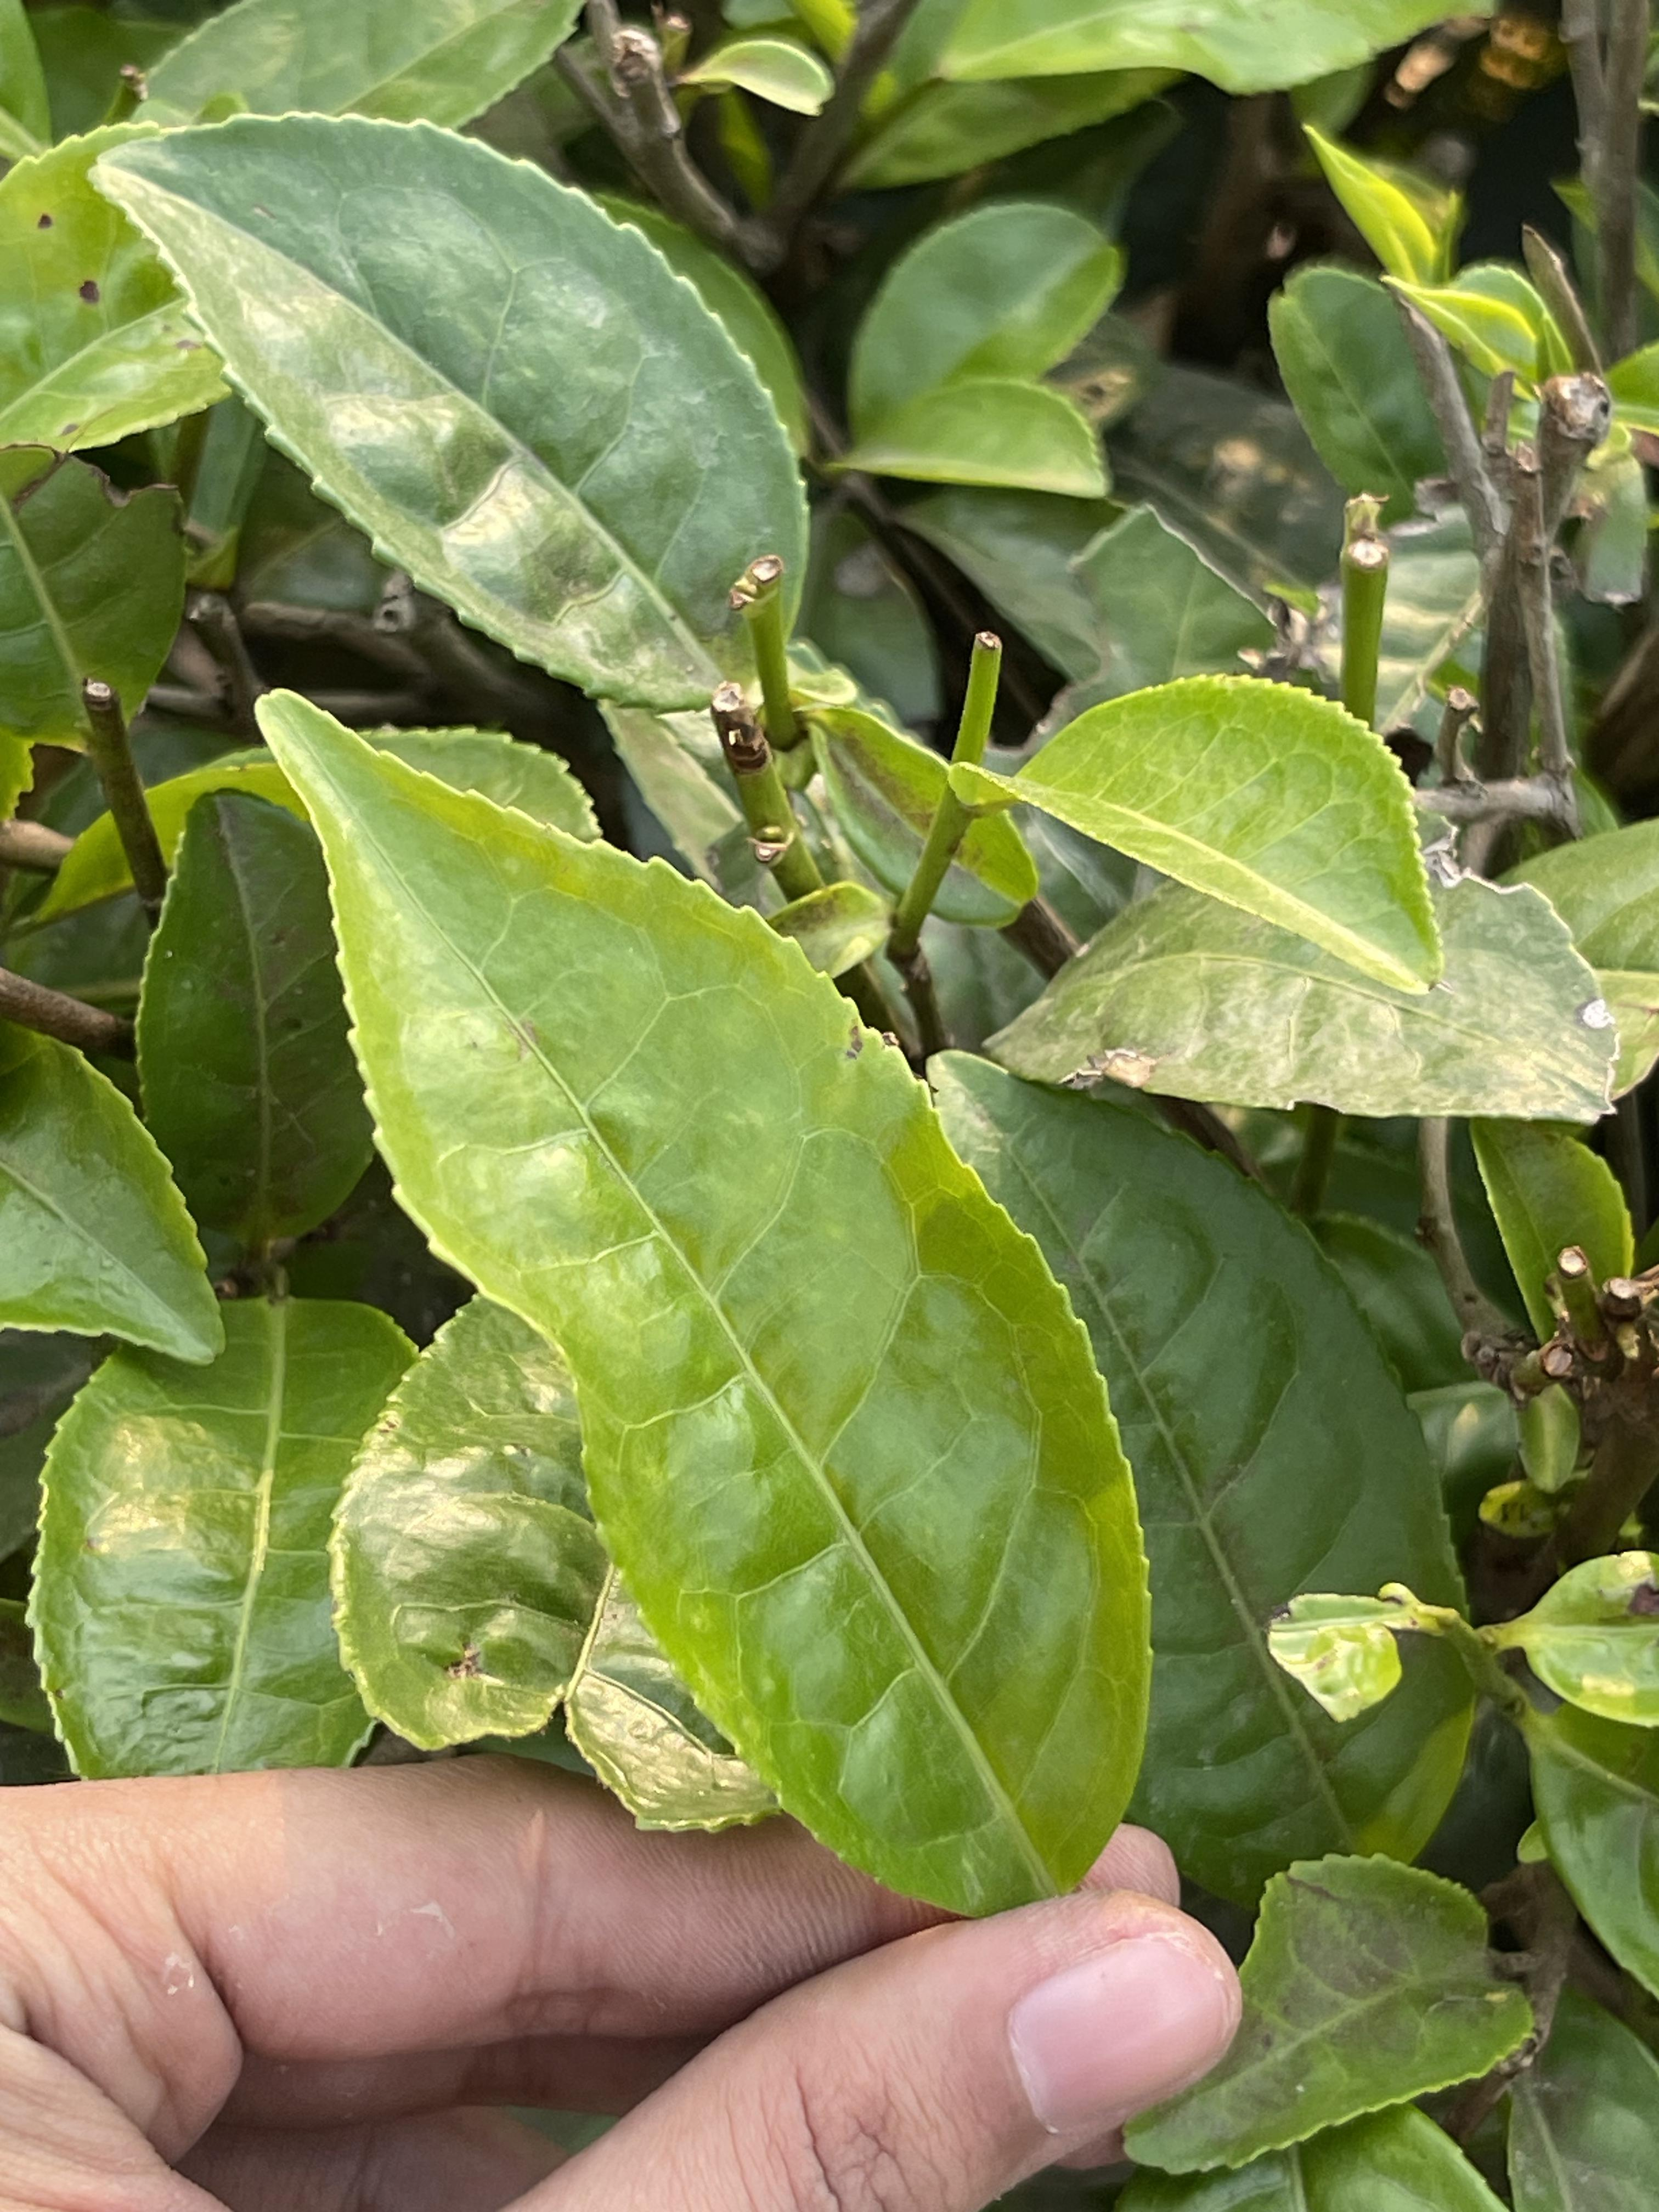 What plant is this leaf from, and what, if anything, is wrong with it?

tea, healthy leaf
